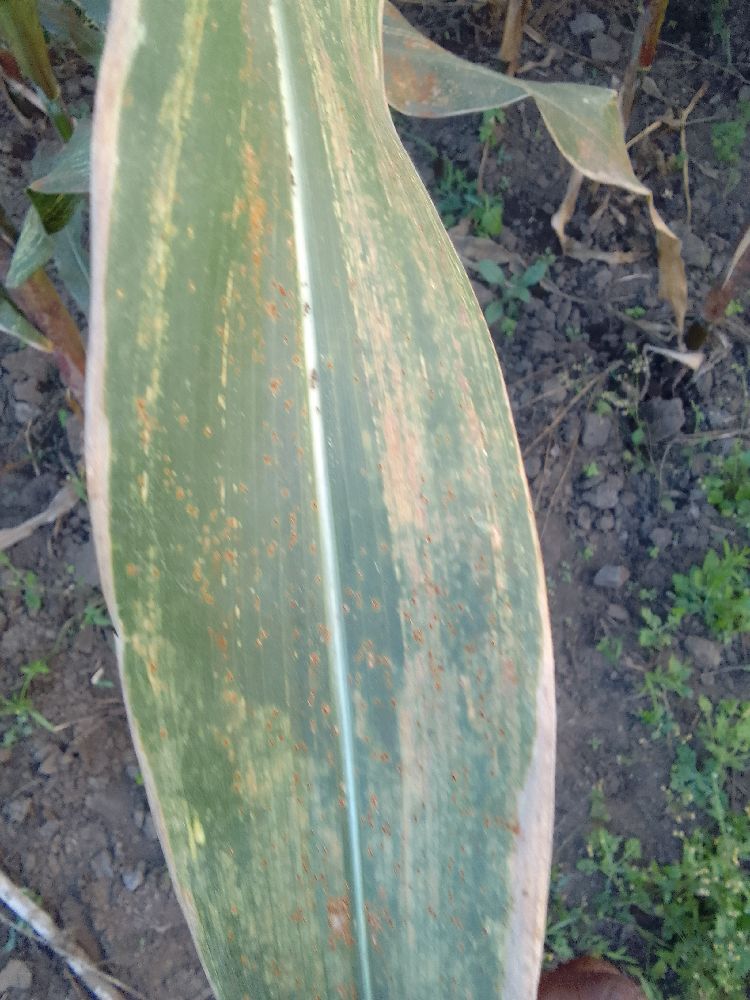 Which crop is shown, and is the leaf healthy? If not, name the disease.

maize, maize streak virus
